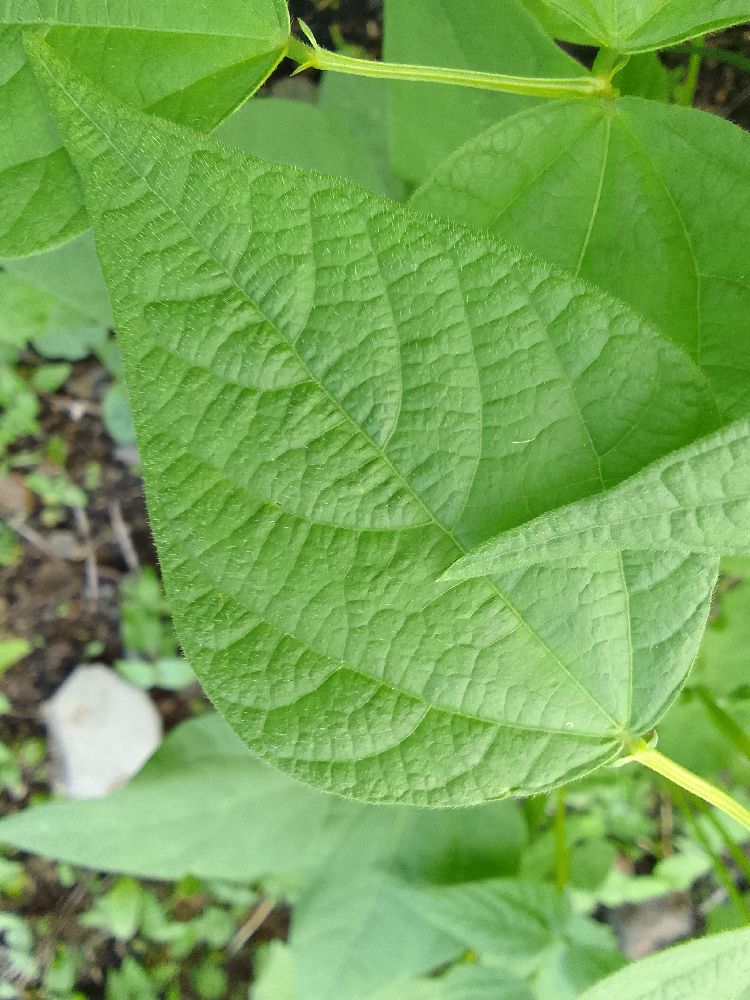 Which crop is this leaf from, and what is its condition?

common bean, healthy
